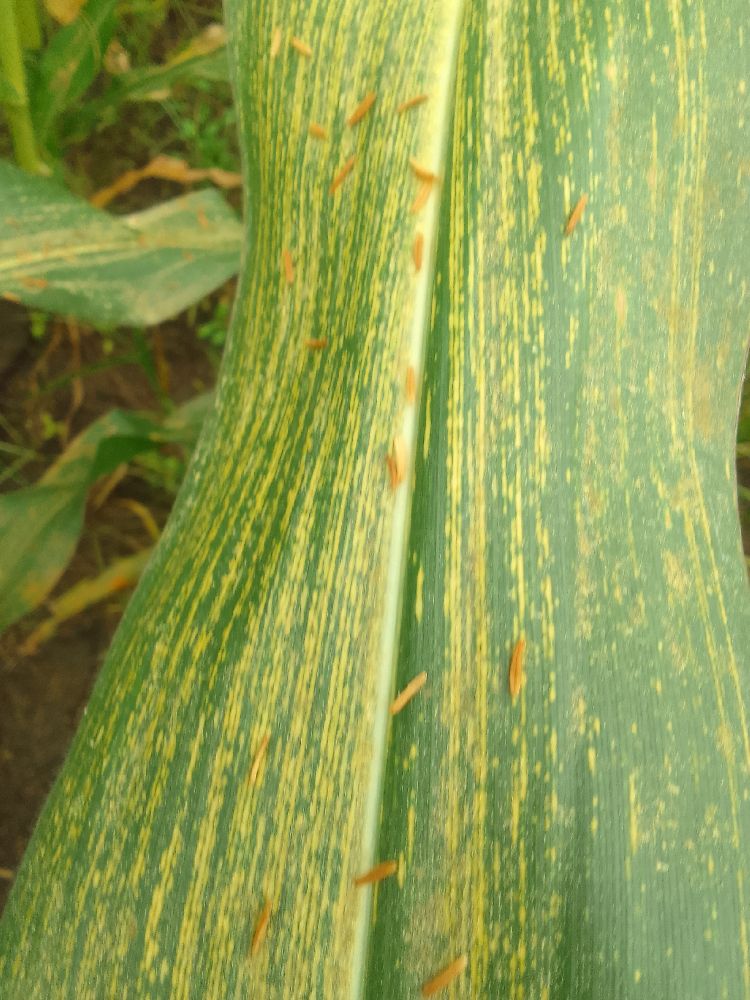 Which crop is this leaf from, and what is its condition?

maize, maize streak virus
